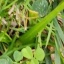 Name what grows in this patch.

unstructured weed
